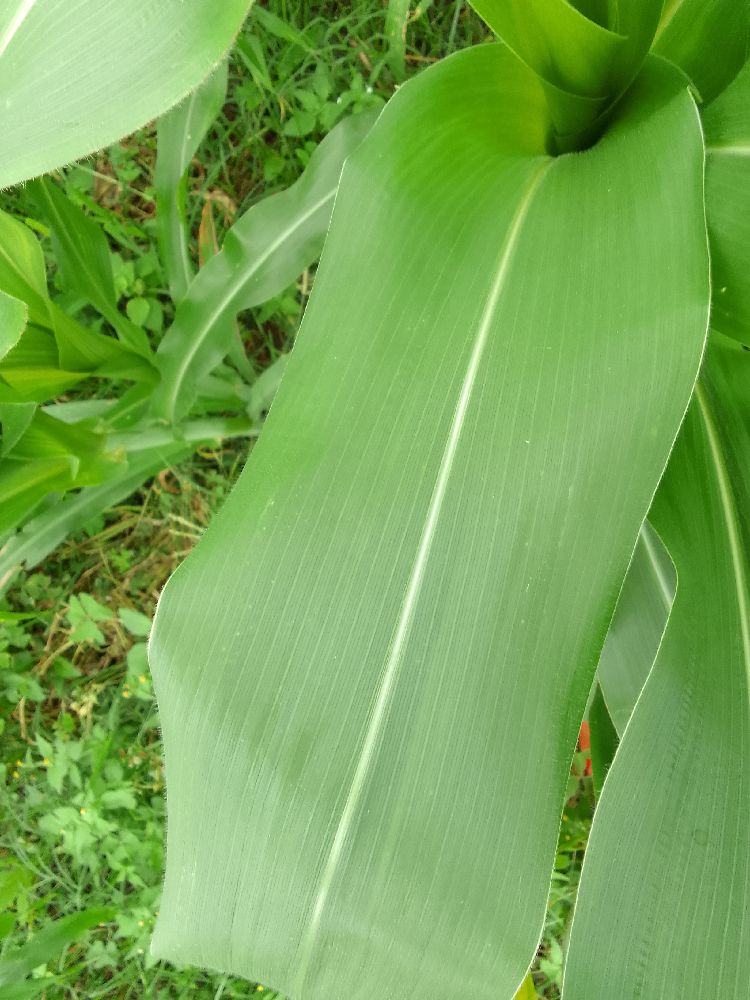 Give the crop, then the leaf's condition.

maize, healthy
